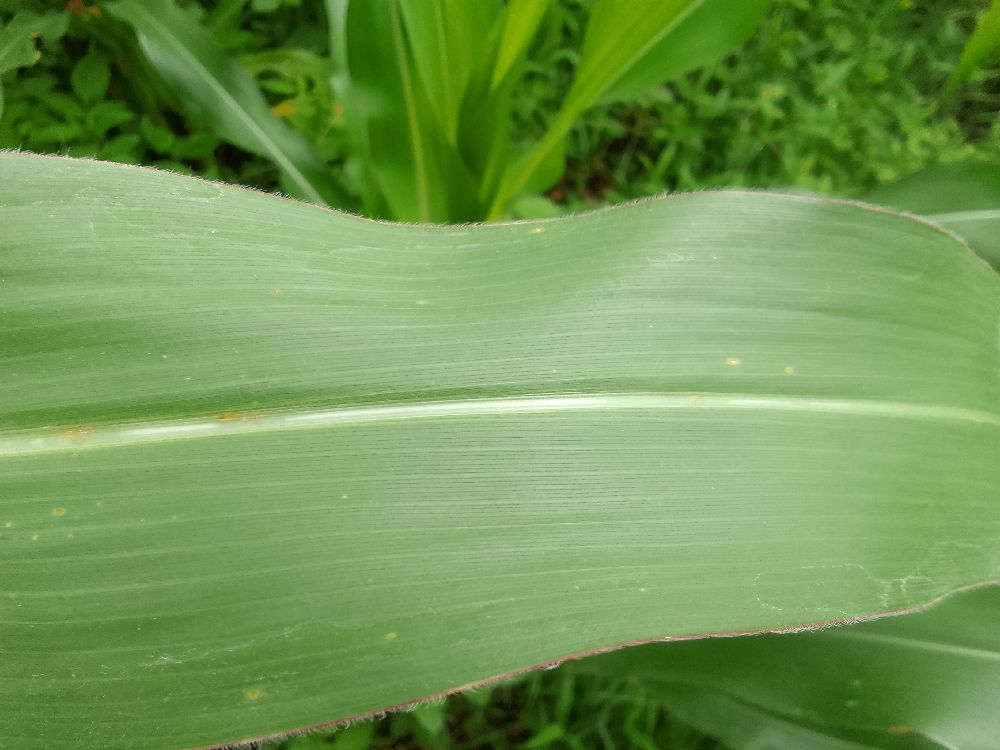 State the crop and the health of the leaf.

maize, healthy
